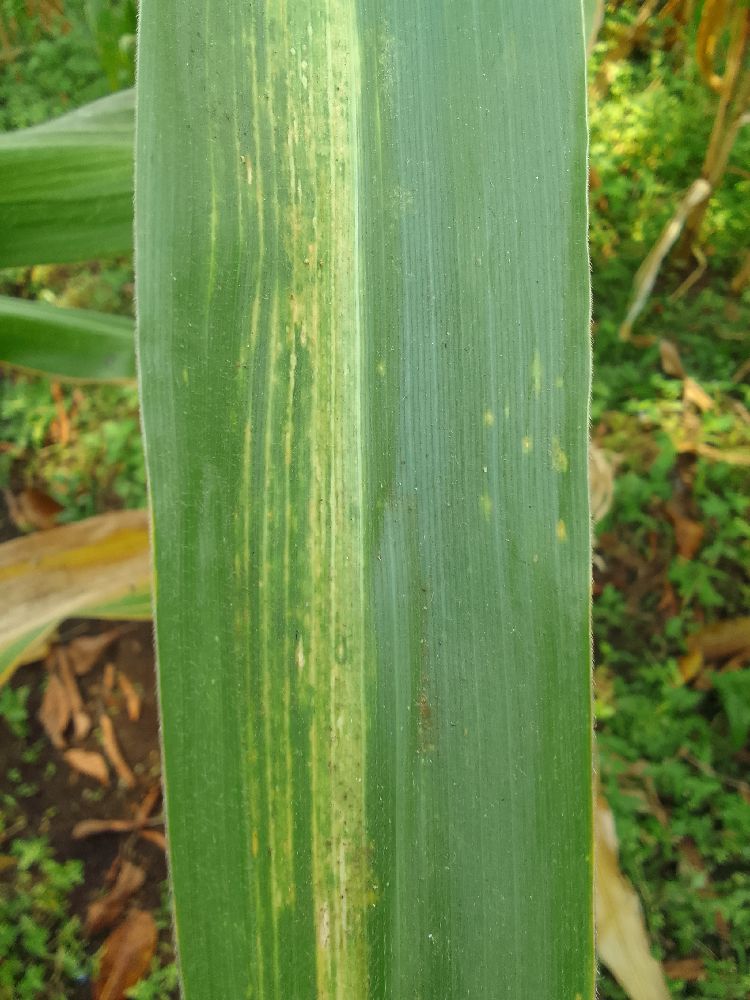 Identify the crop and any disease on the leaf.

maize, maize lethal necrosis
